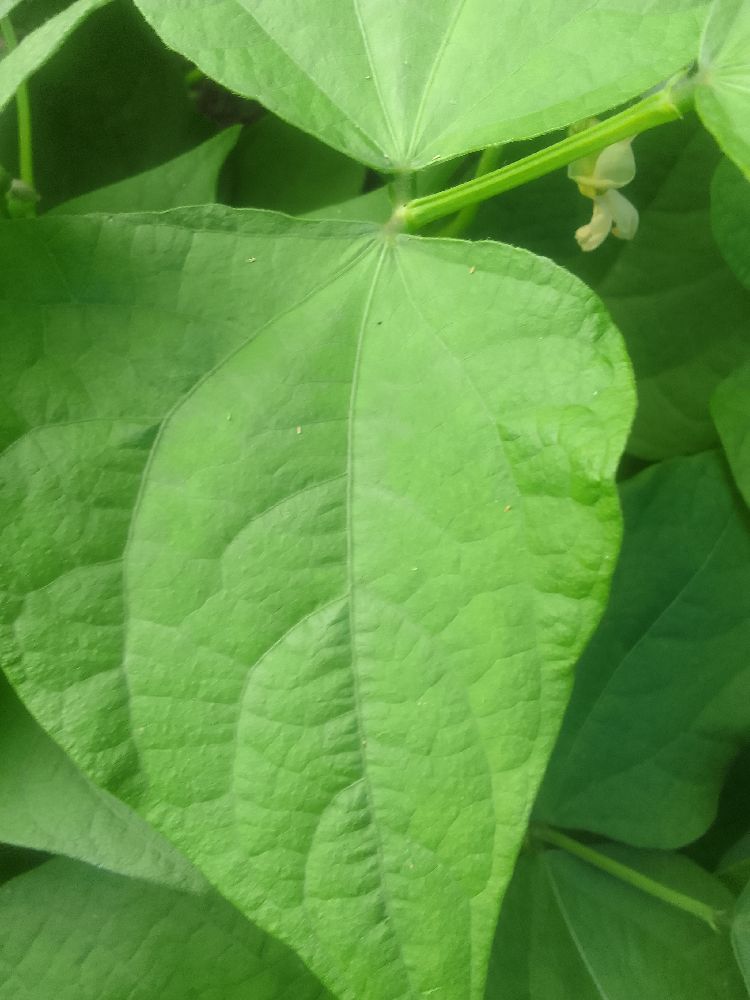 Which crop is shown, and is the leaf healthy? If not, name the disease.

common bean, healthy
